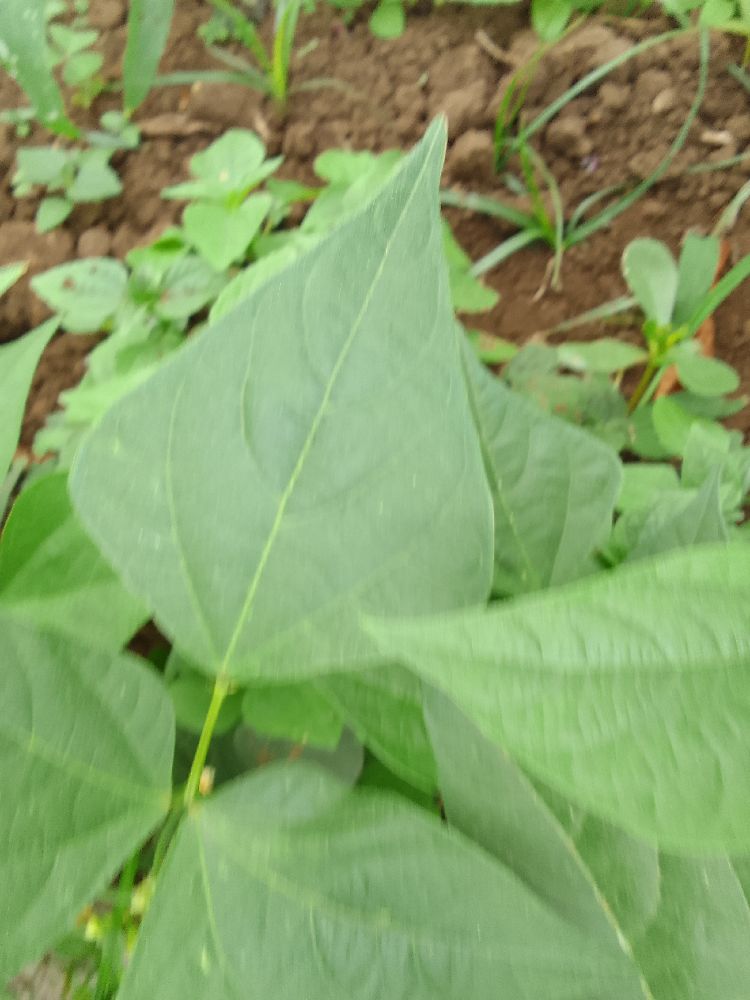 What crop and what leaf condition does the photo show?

common bean, healthy
